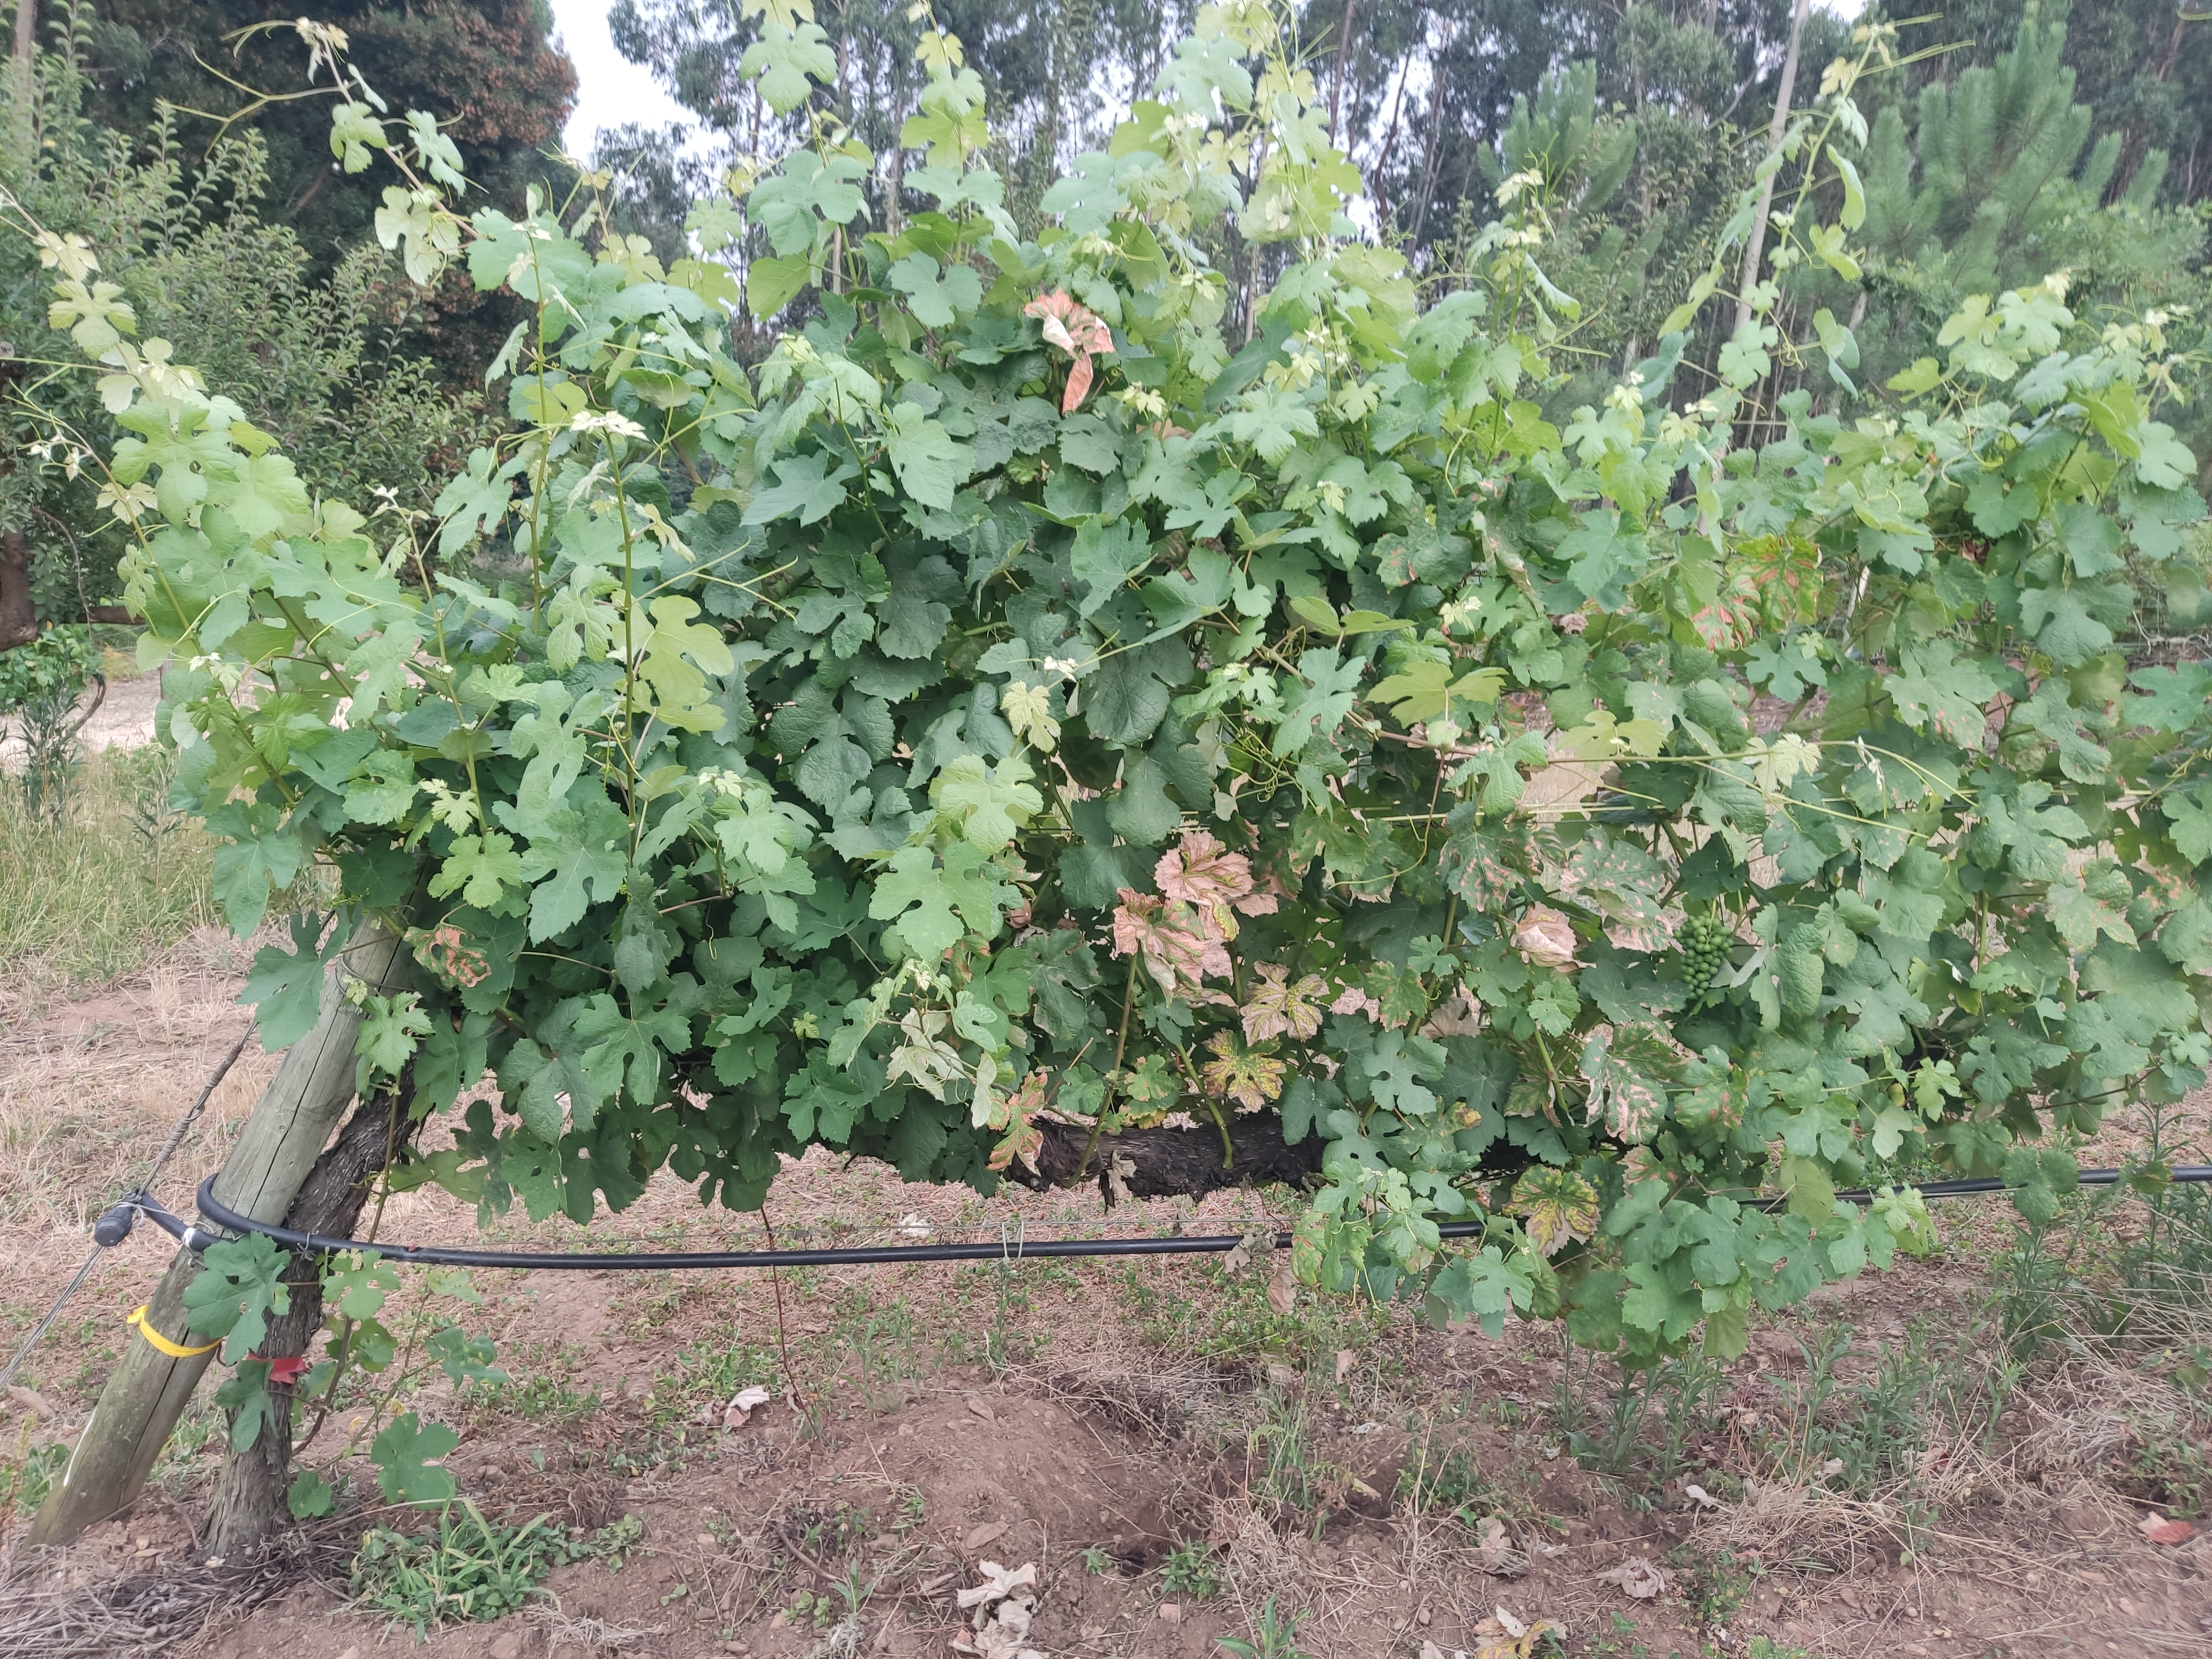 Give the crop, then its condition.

grapevine, affected by esca disease
